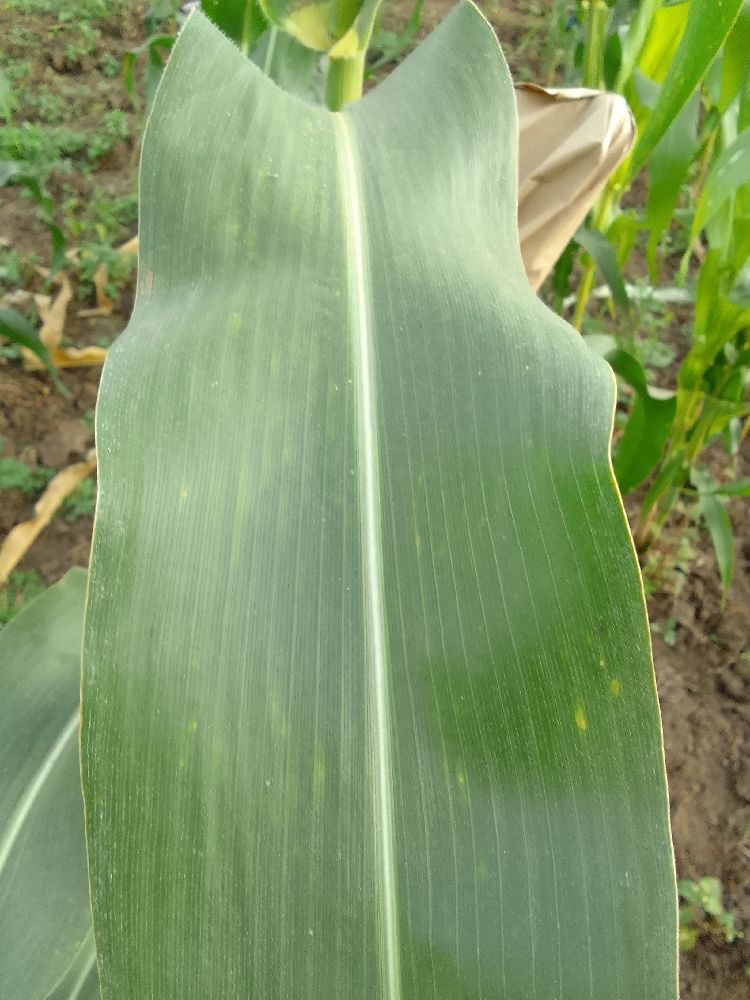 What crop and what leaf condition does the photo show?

maize, healthy
